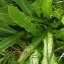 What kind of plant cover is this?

structured weed
